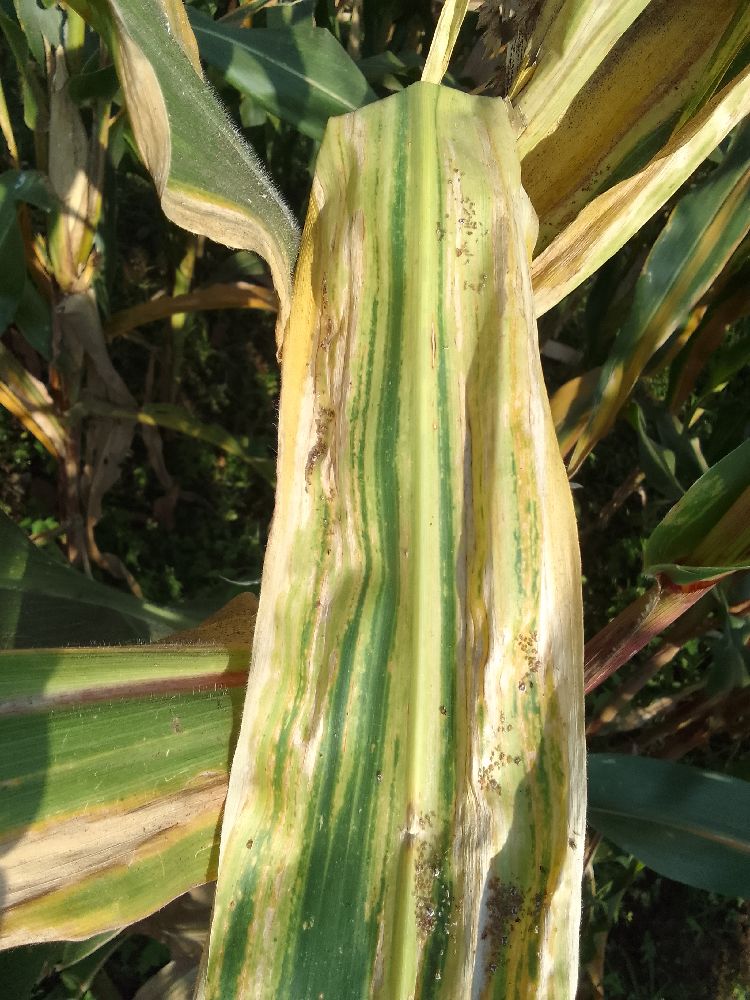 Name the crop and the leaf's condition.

maize, maize lethal necrosis
